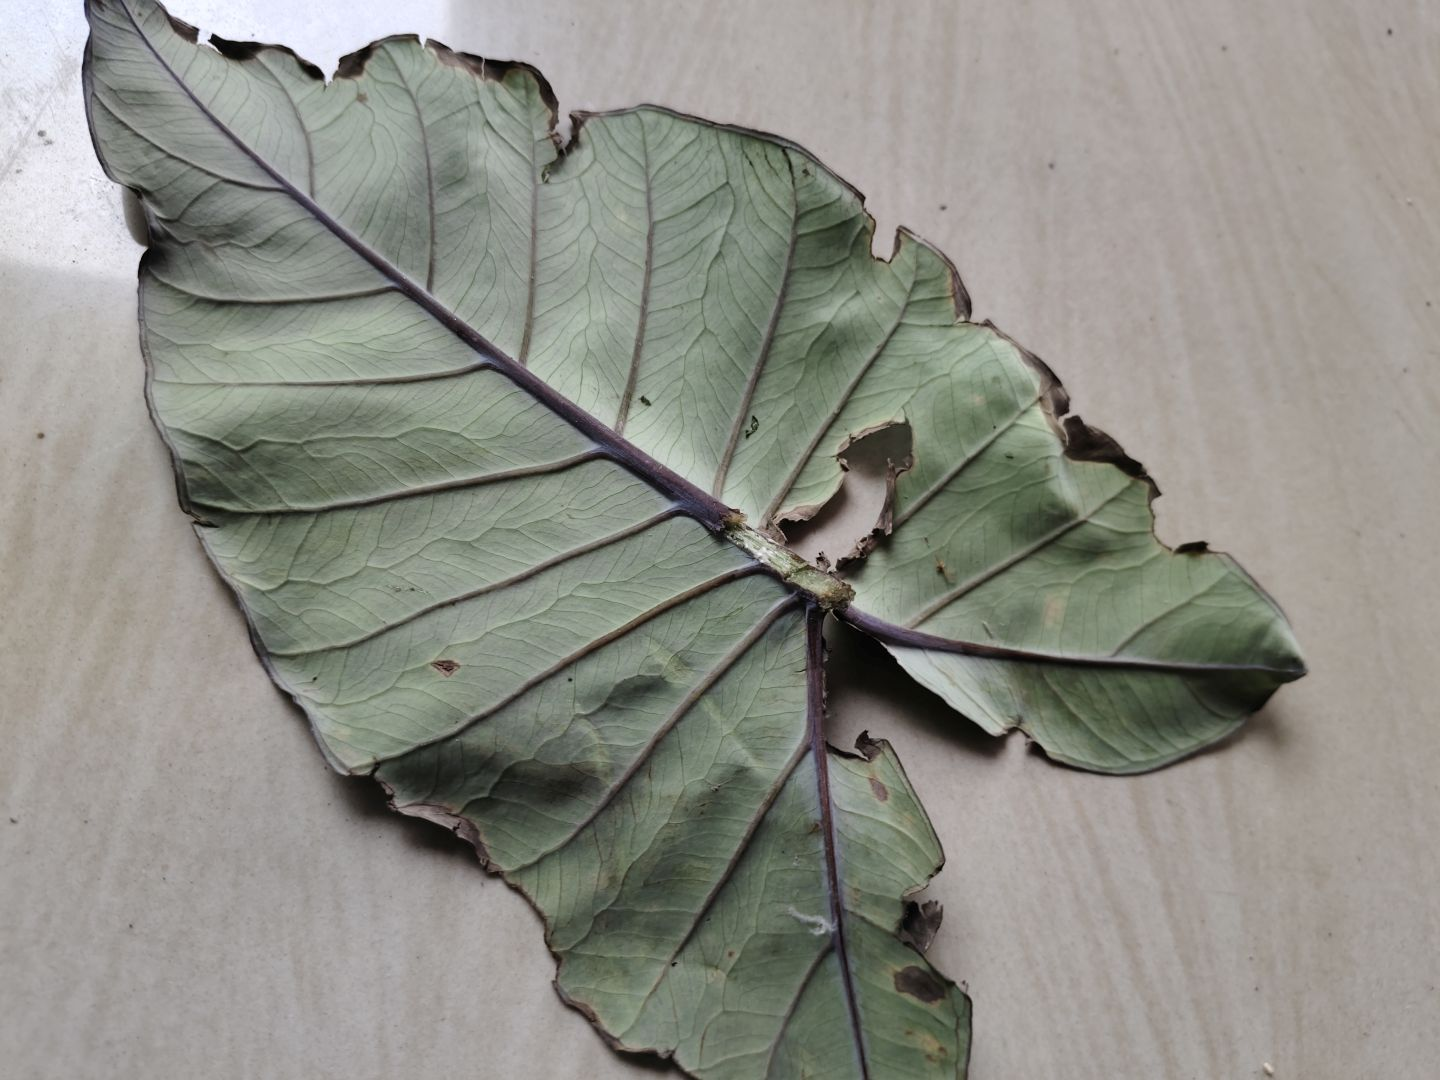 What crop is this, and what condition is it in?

taro, leaf blight
